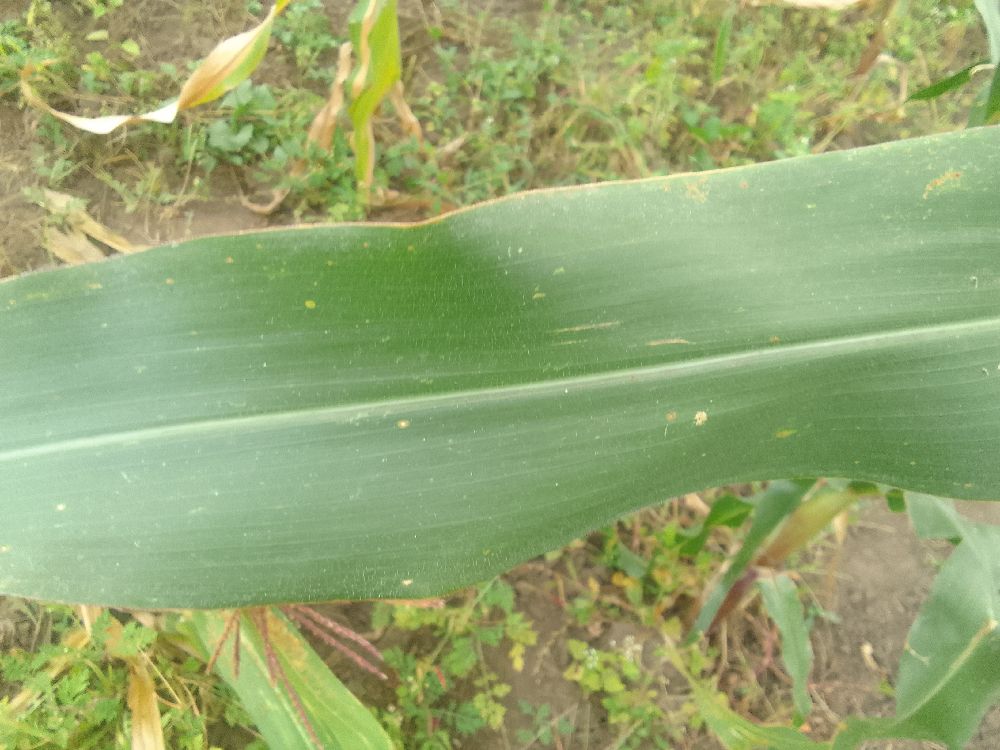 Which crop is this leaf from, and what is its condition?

maize, healthy
